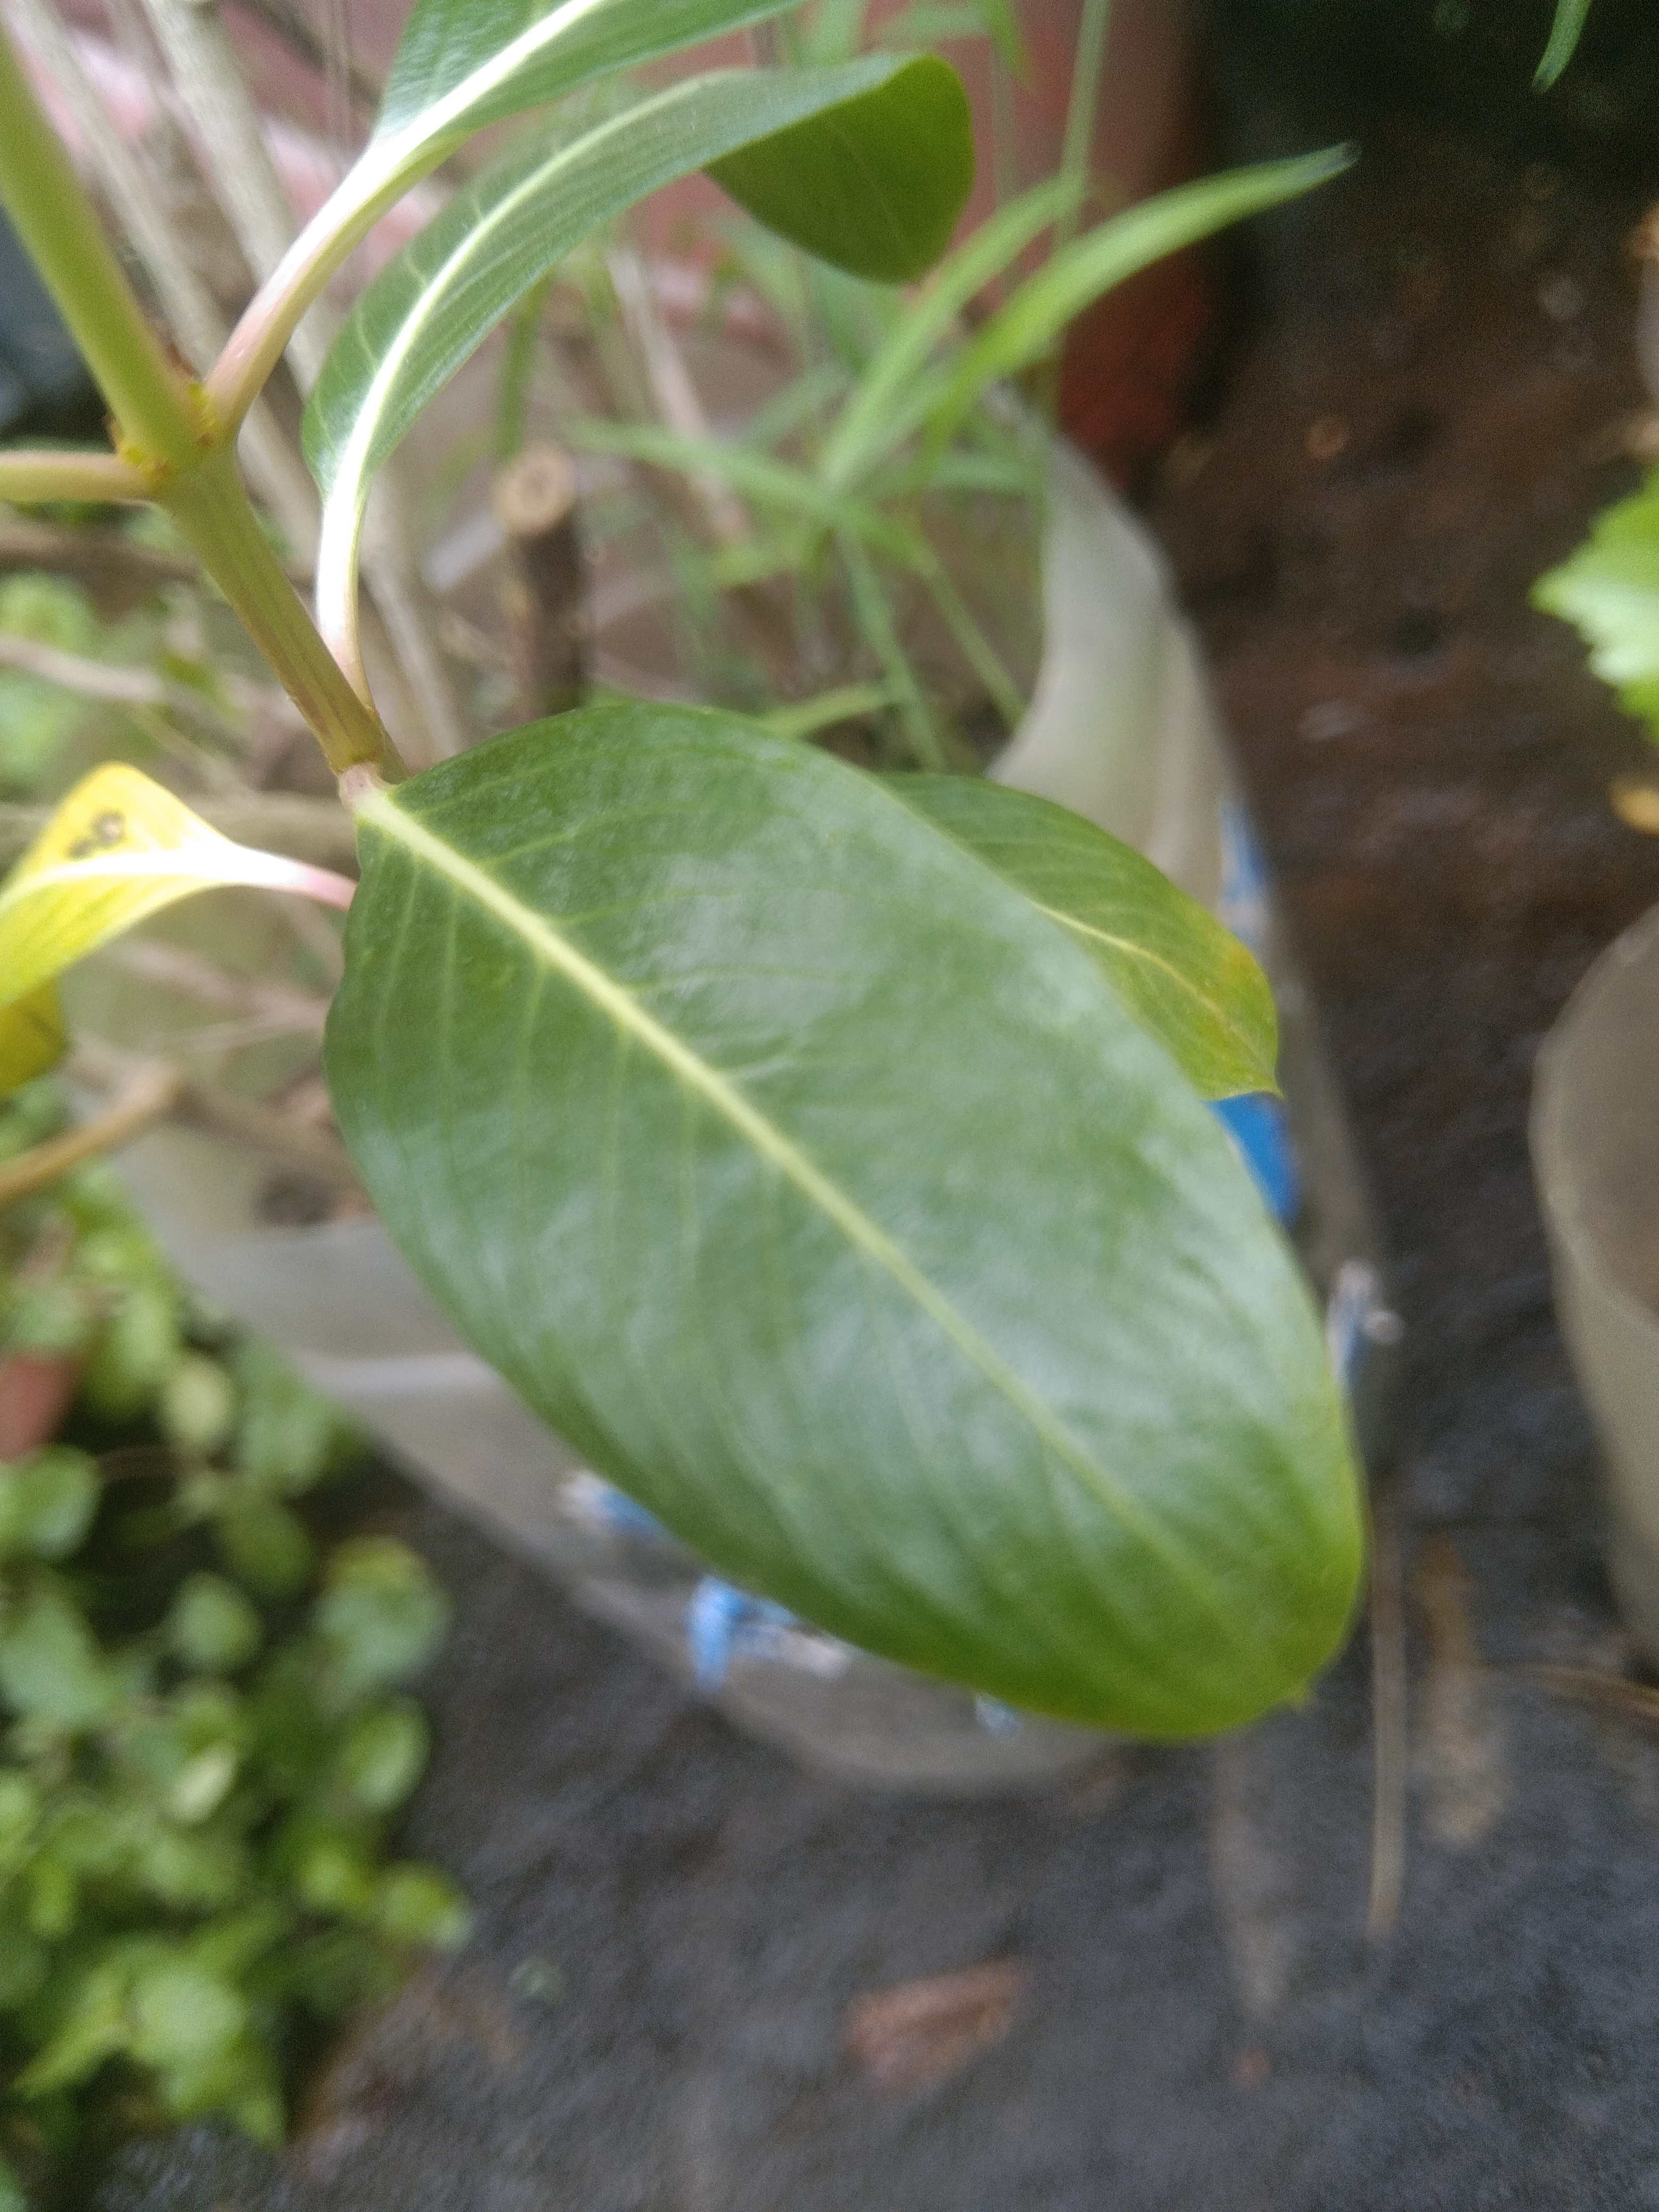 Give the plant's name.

rose periwinkle
